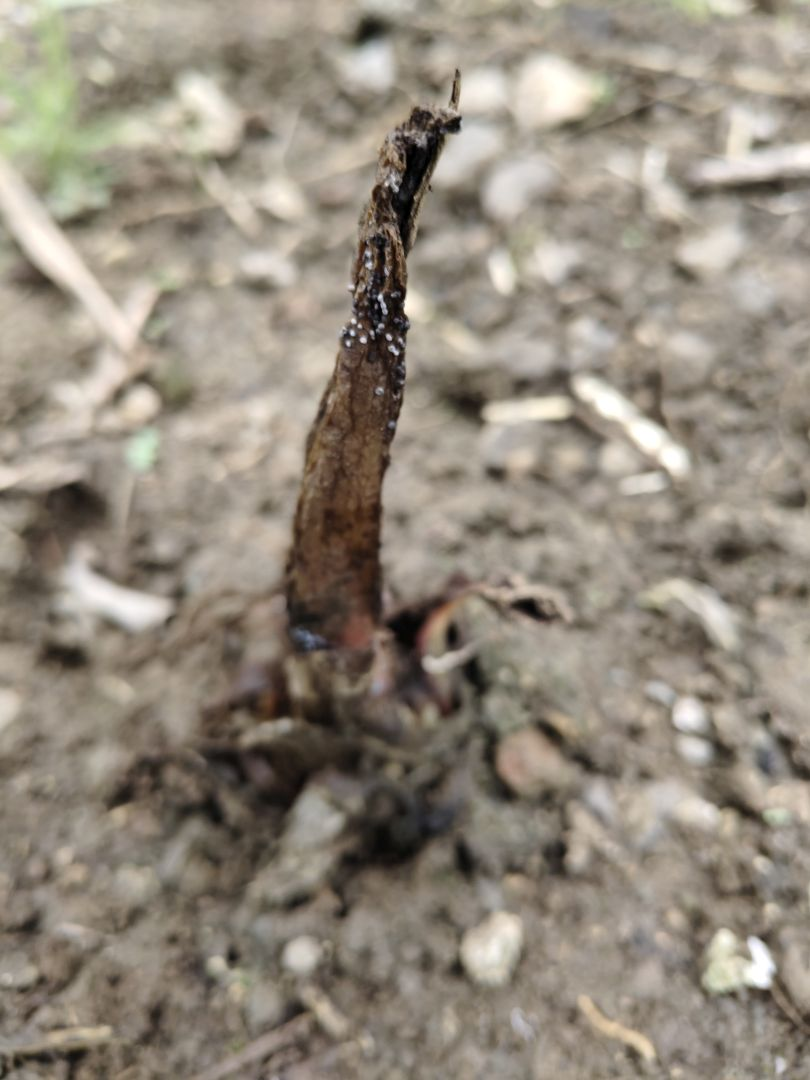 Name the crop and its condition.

taro, root rot
